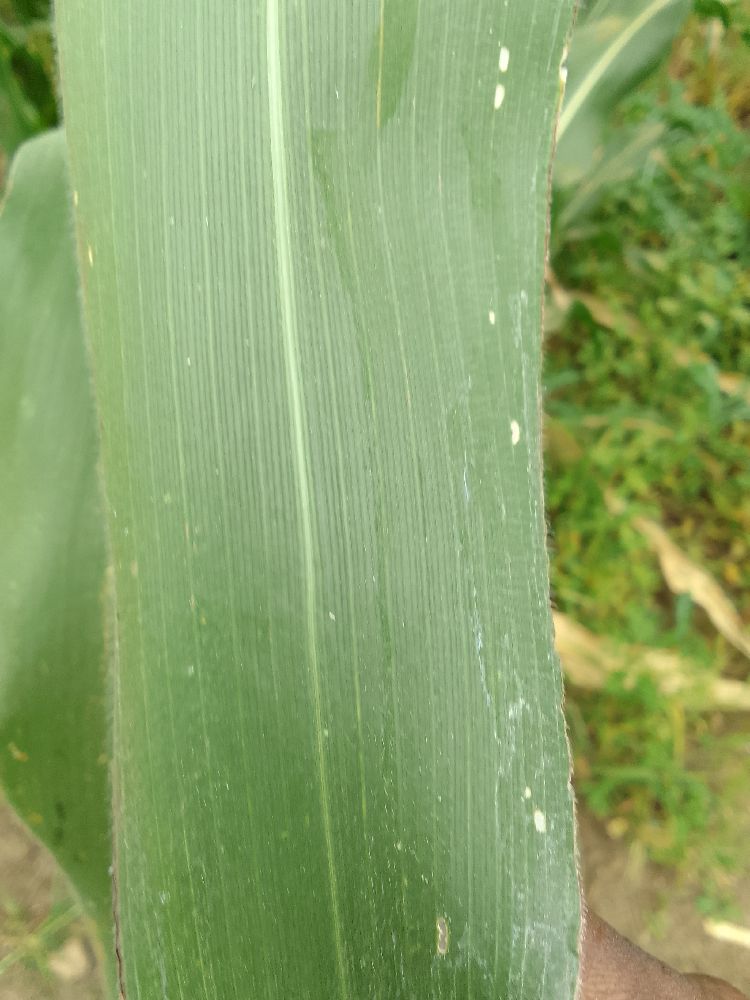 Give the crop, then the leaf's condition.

maize, healthy
